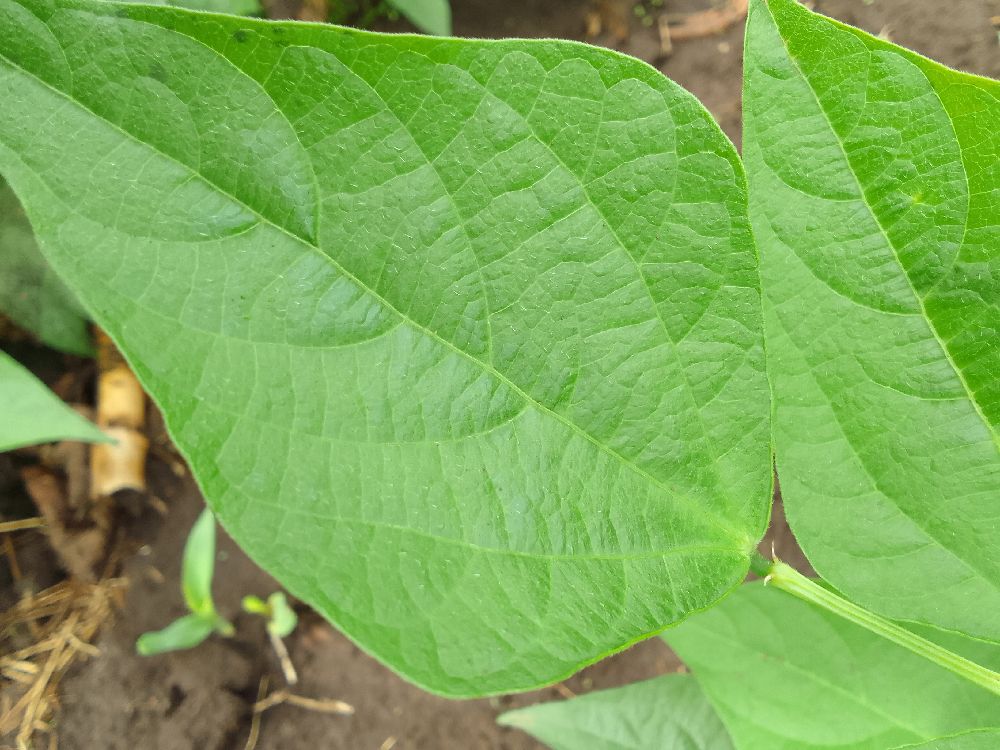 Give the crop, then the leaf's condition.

common bean, healthy
